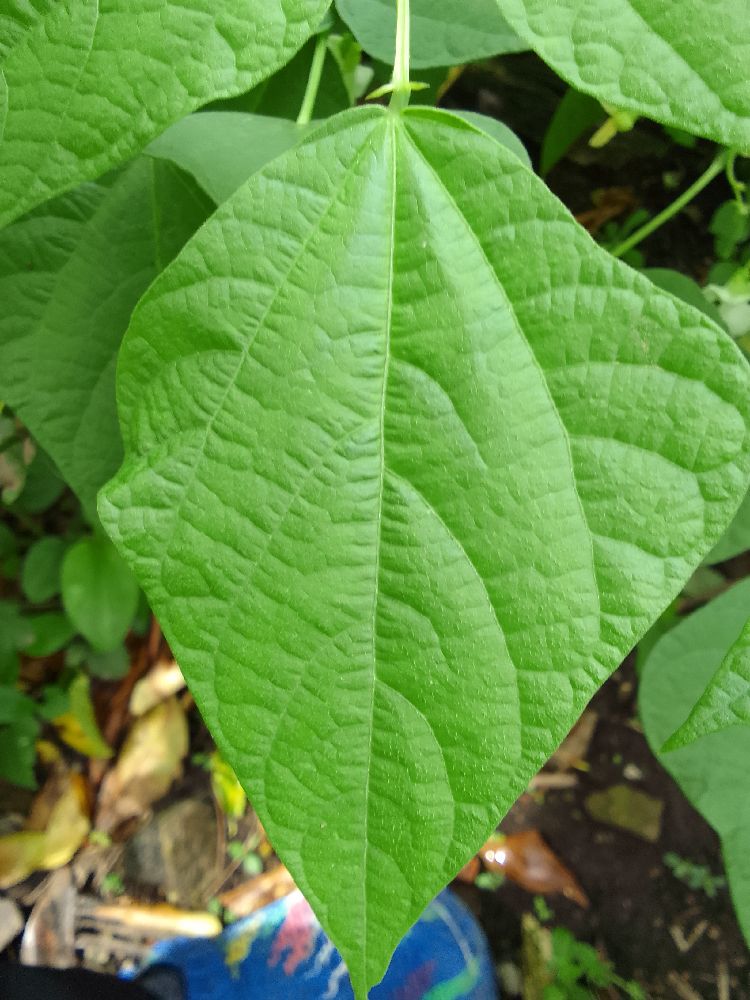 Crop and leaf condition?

common bean, healthy
